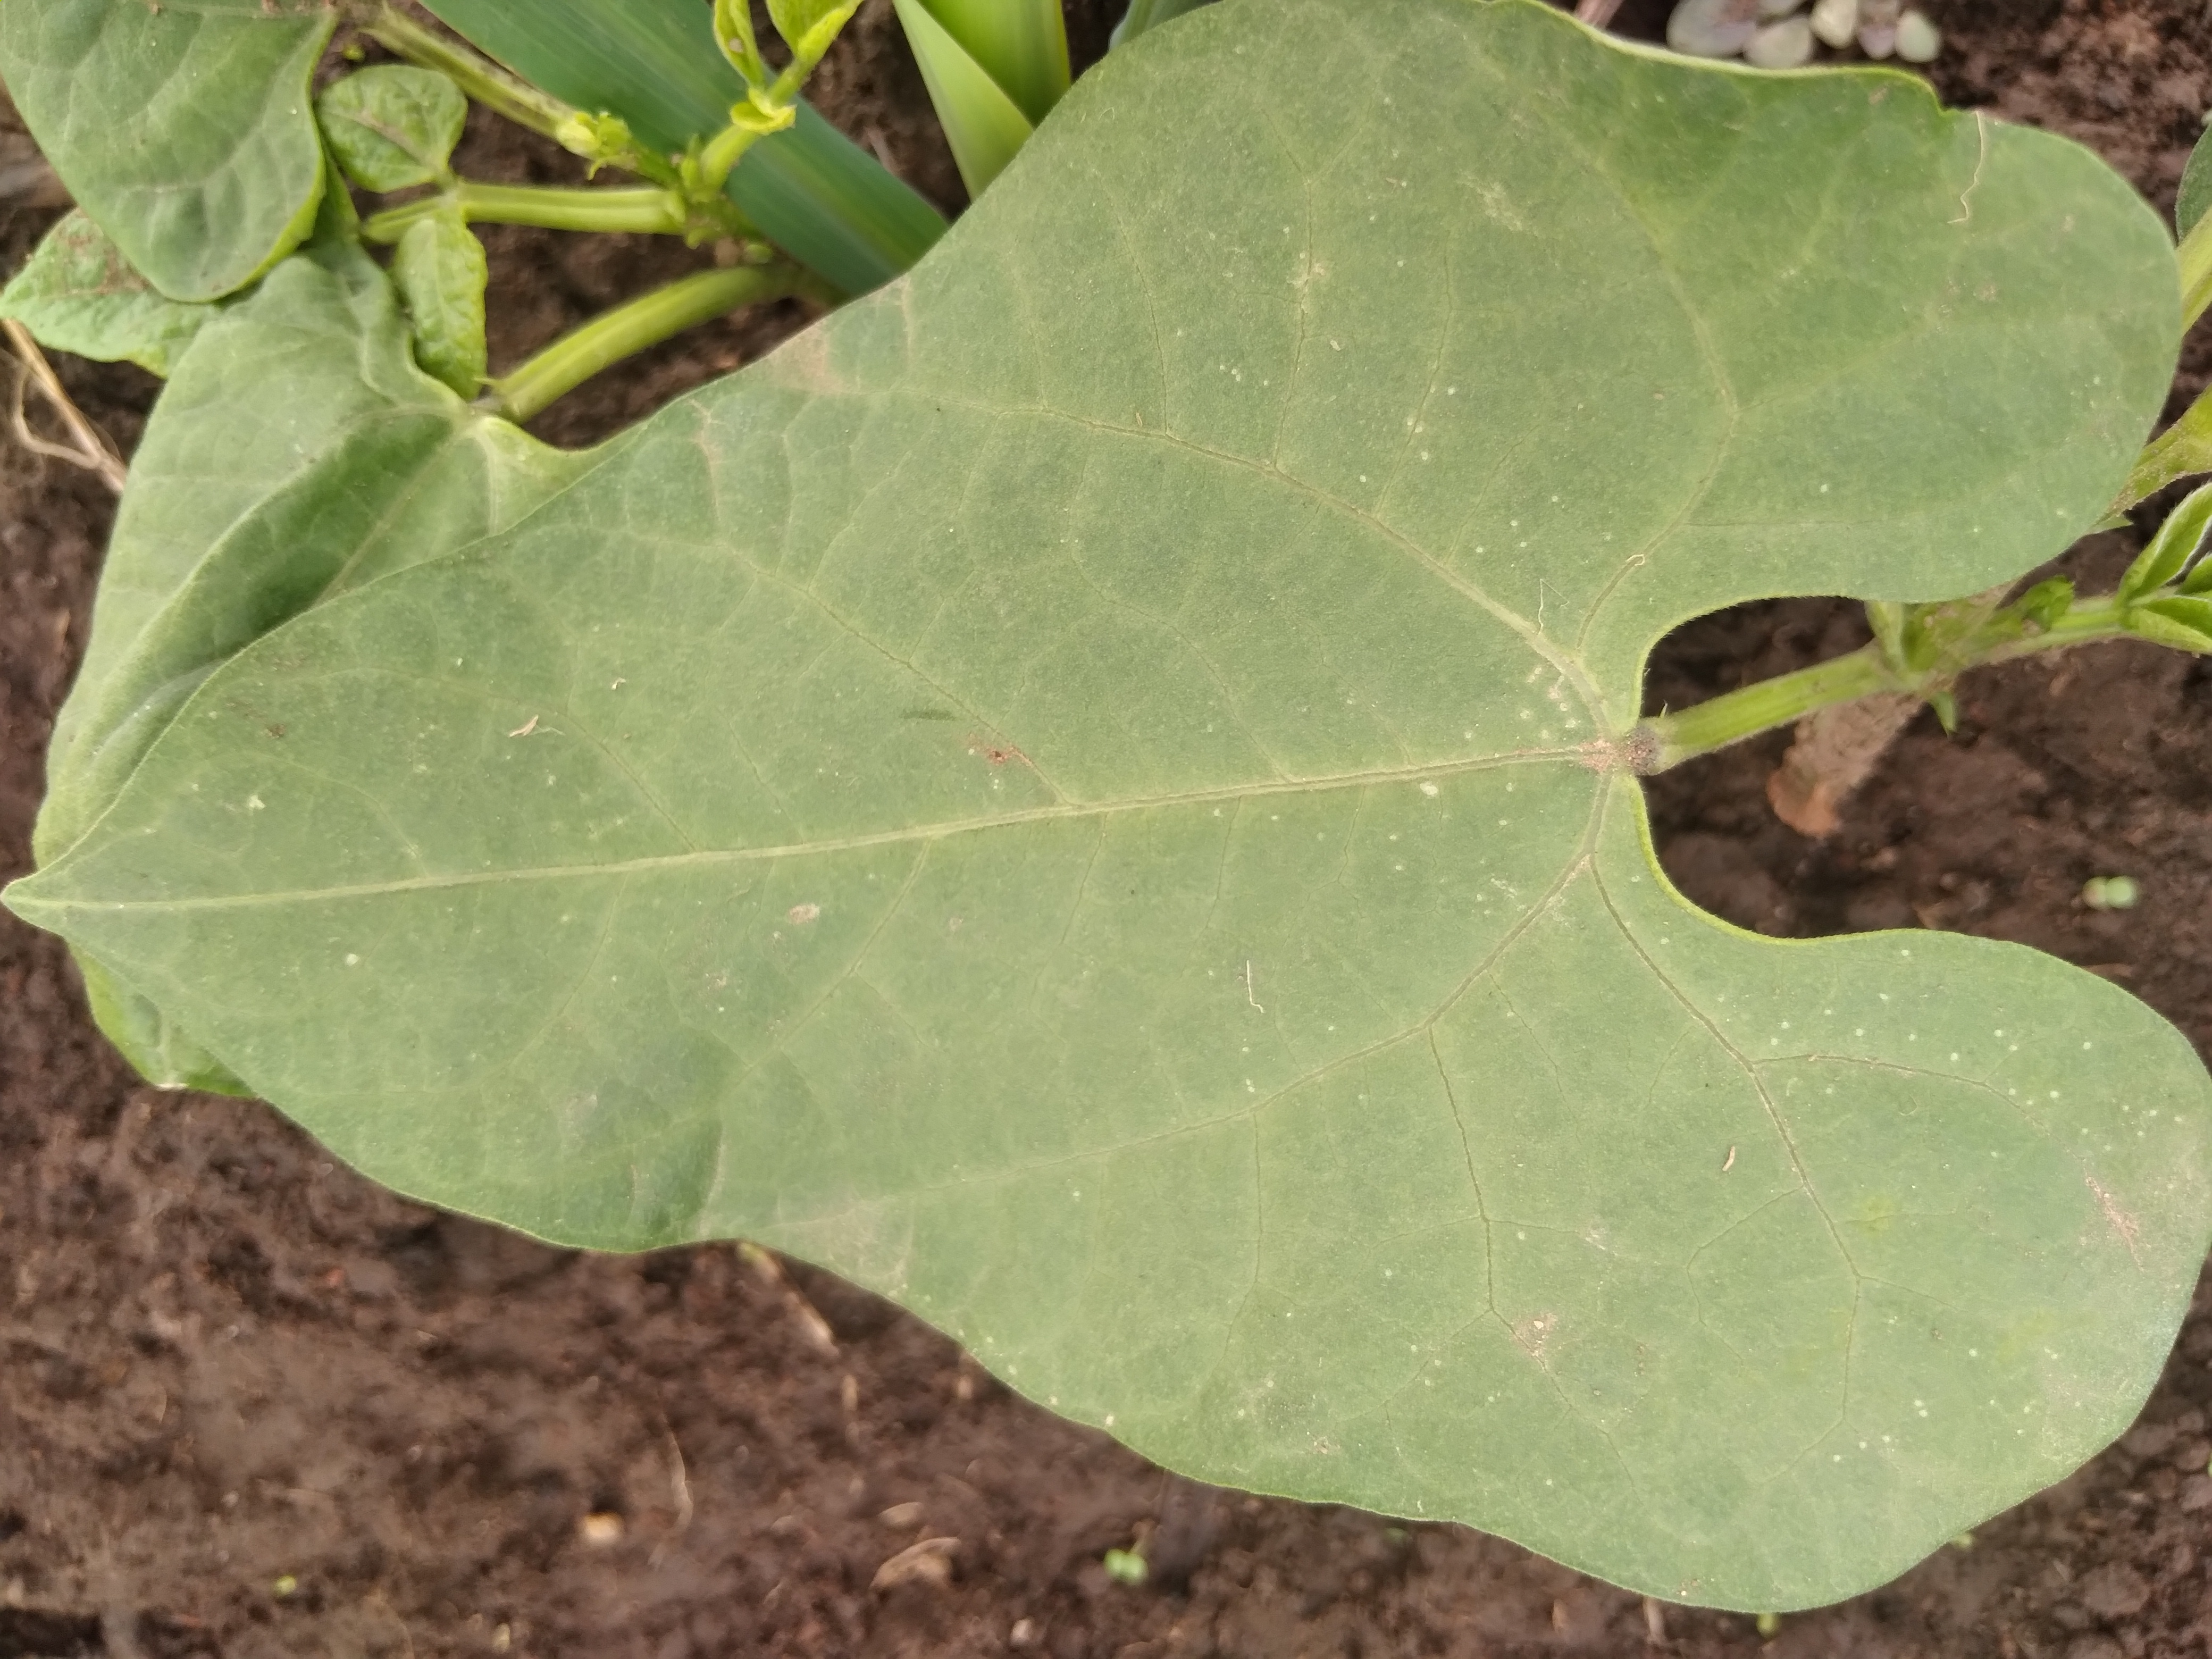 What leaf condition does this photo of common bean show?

healthy
